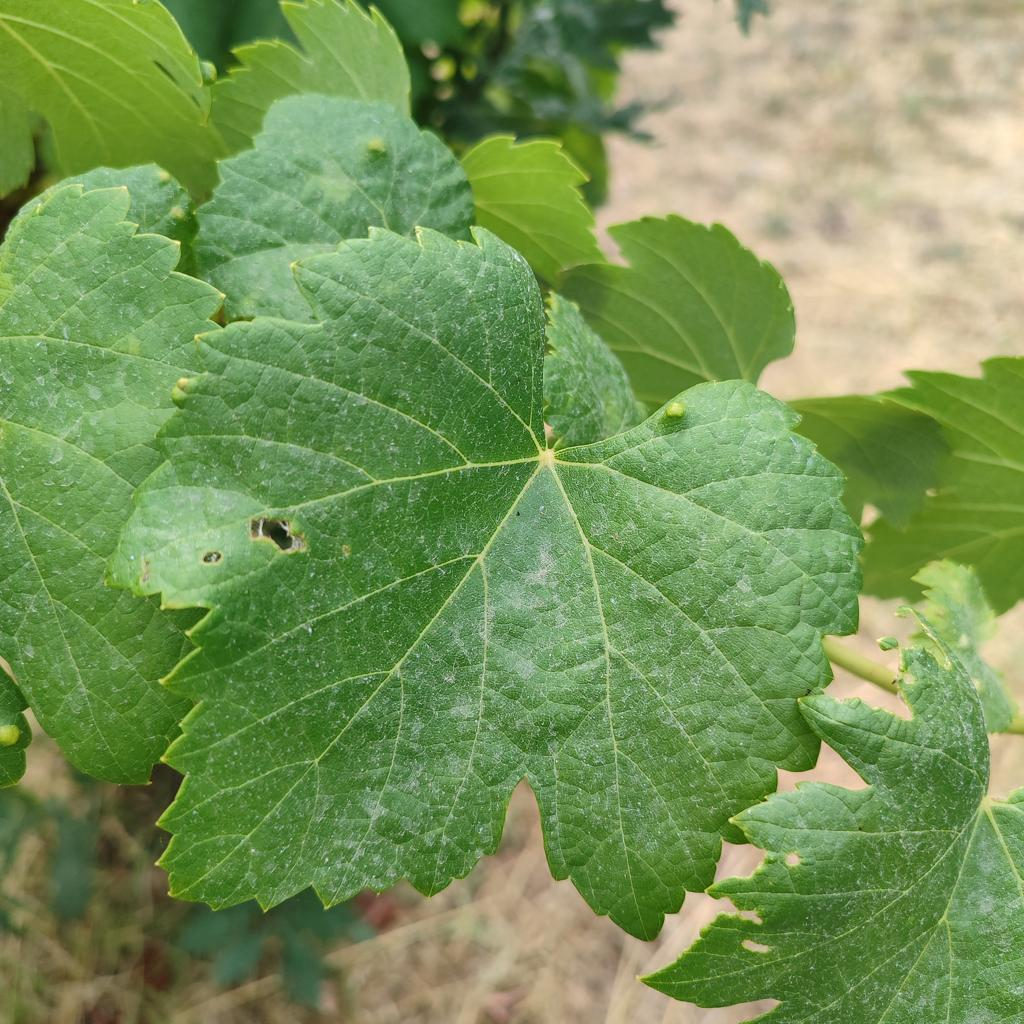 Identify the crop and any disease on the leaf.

grapevine, healthy
